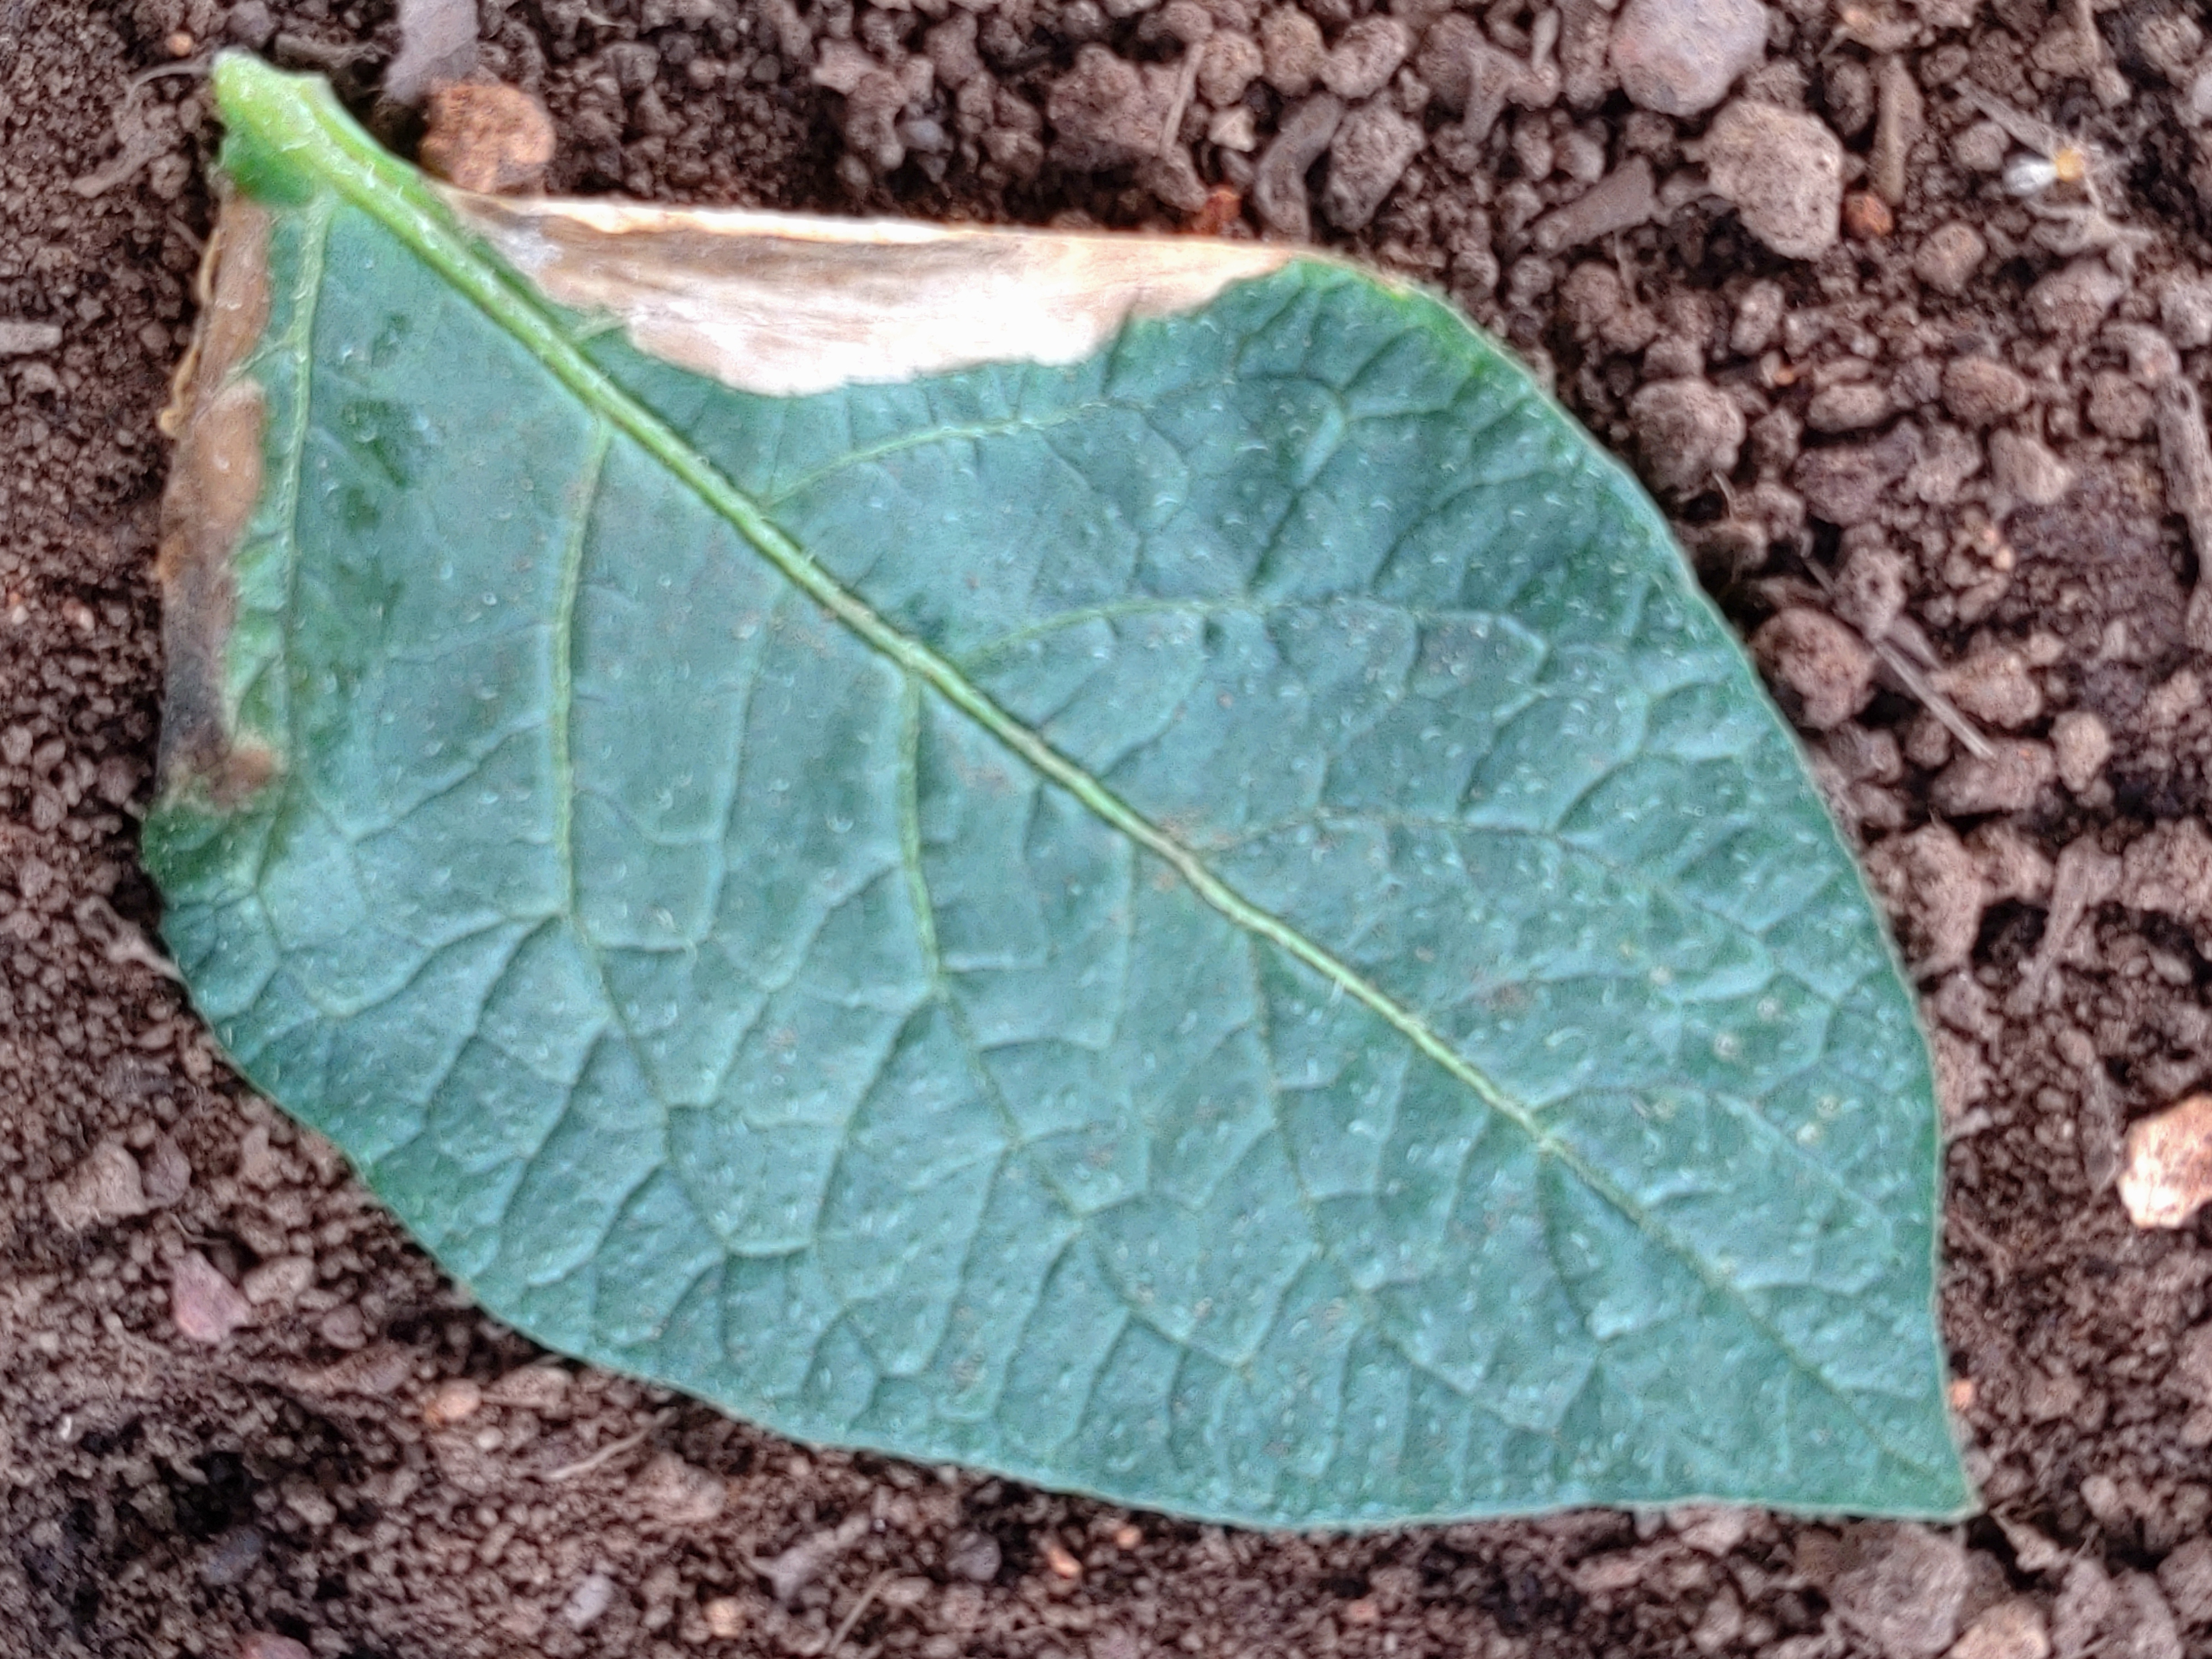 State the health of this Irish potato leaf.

early blight
